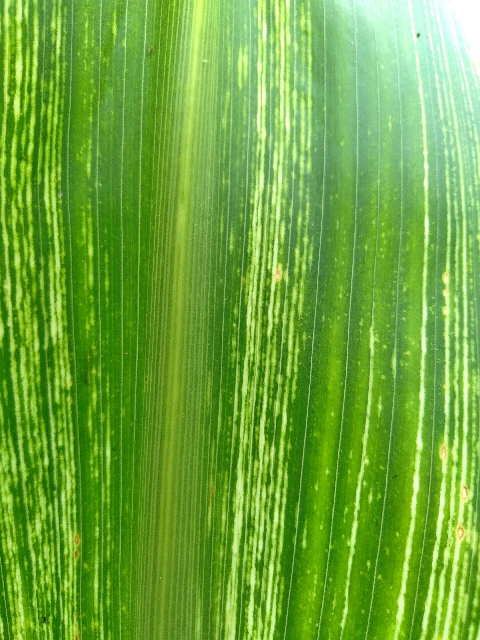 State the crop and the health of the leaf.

maize, maize streak virus
